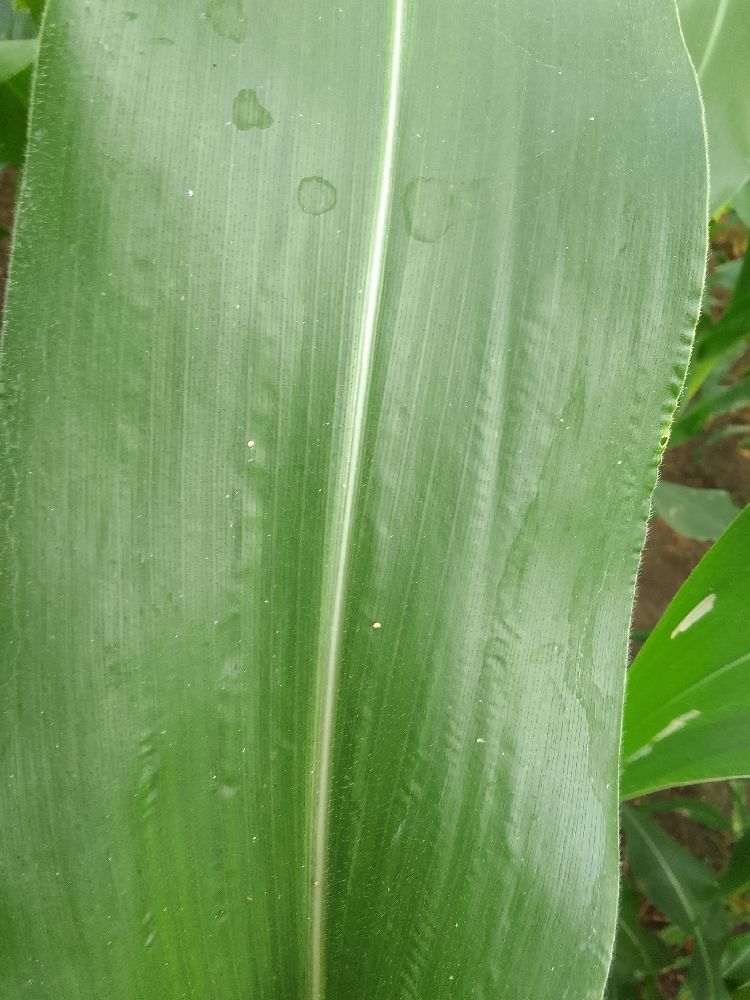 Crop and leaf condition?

maize, healthy
